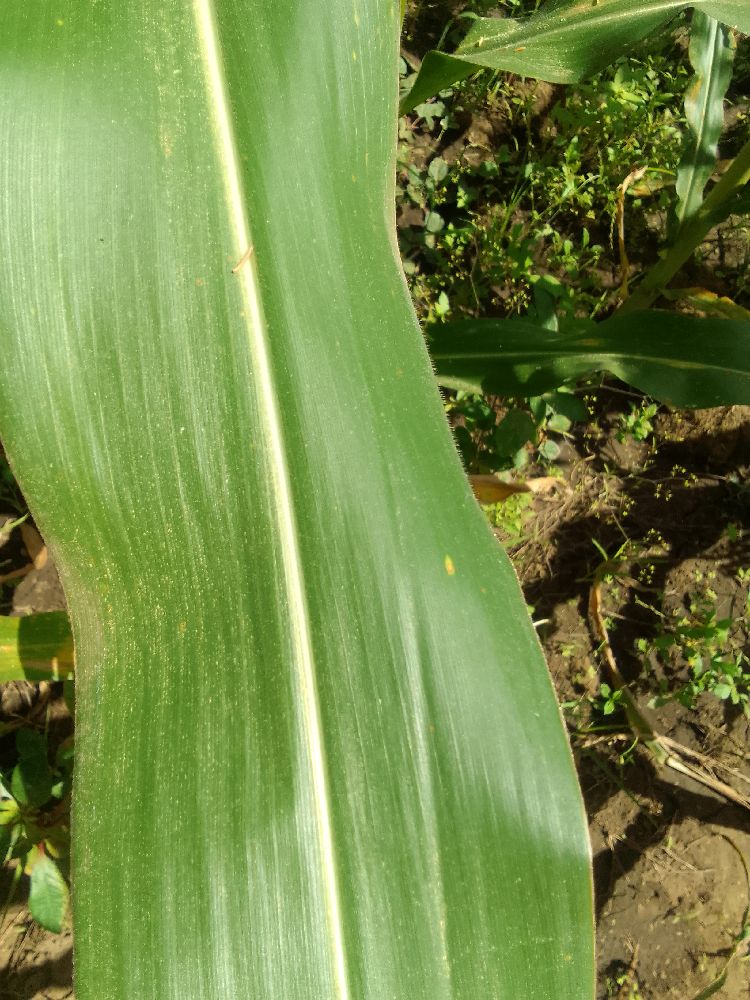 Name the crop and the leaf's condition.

maize, healthy
